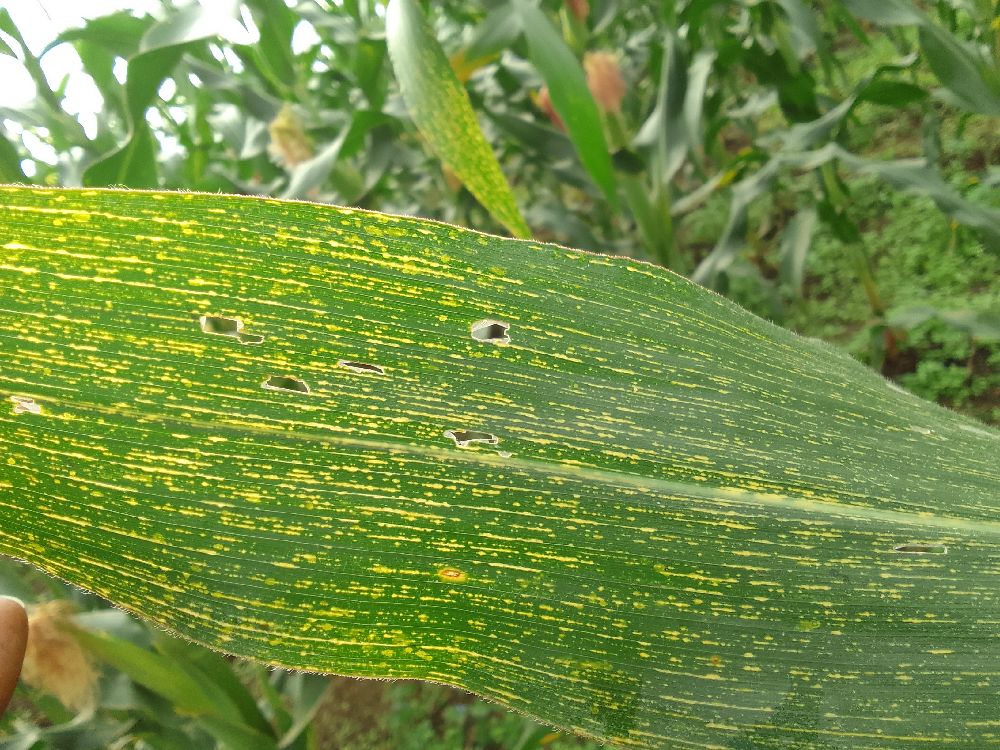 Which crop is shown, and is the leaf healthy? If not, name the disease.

maize, maize streak virus
